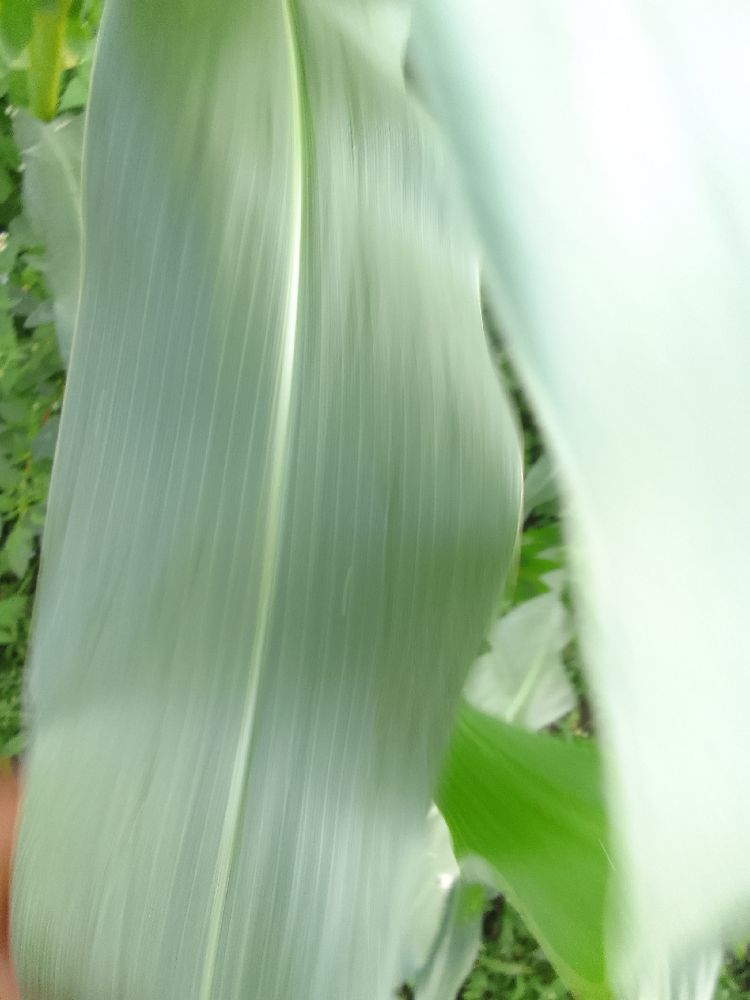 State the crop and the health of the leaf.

maize, healthy
